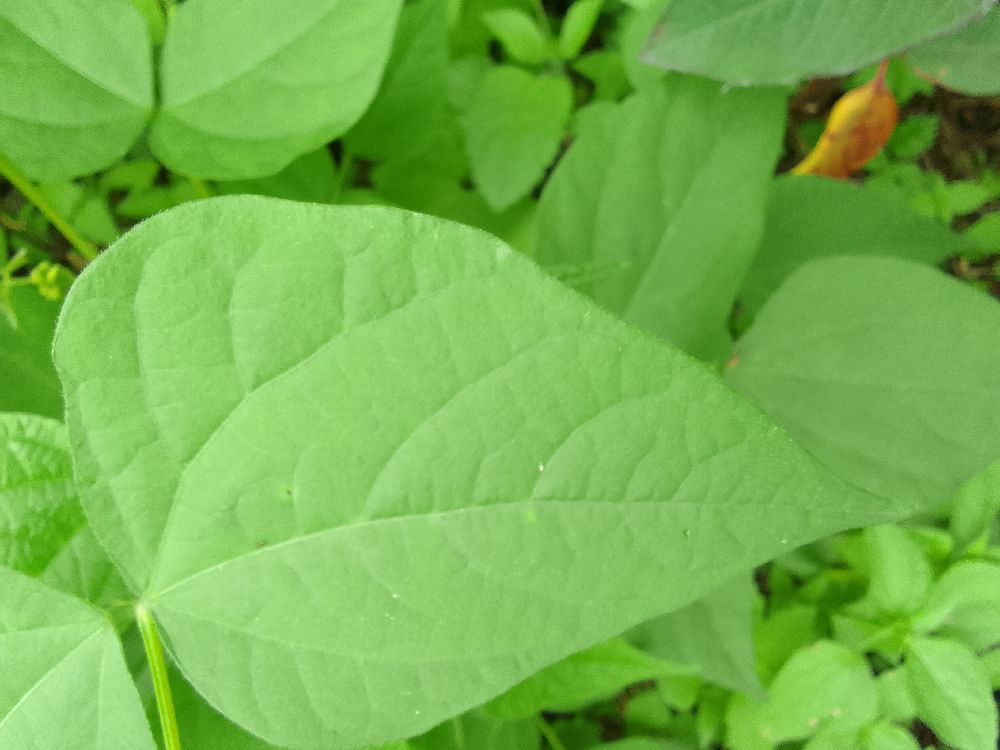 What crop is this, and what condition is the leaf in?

common bean, healthy
